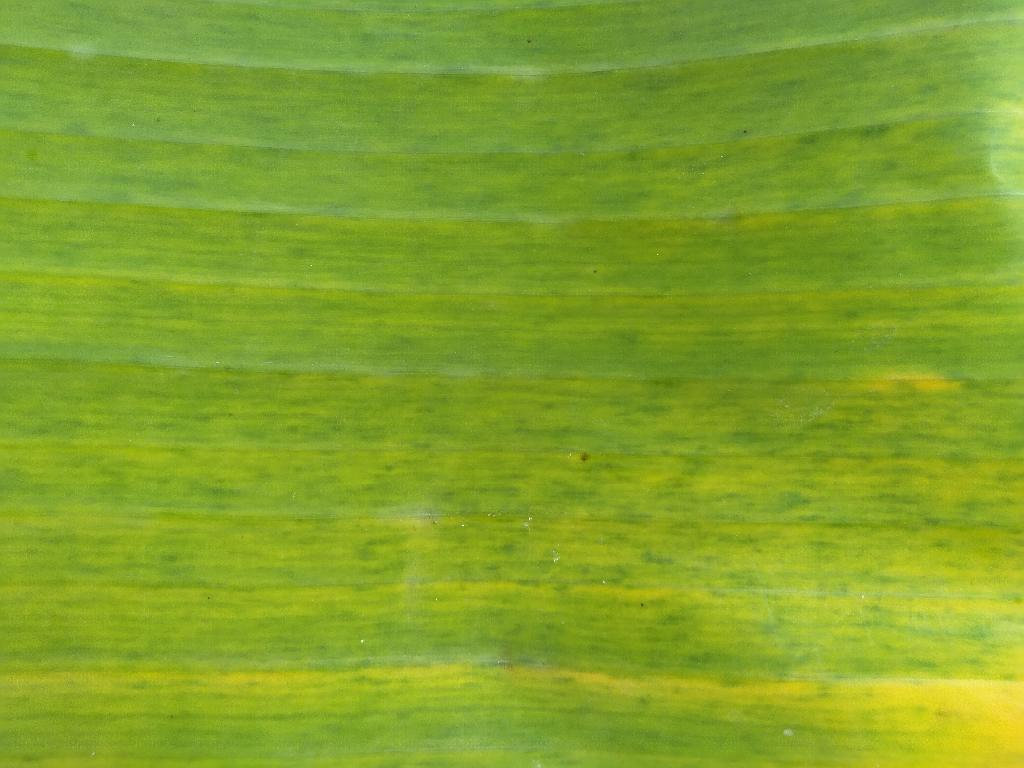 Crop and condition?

banana, fusarium wilt race 1
